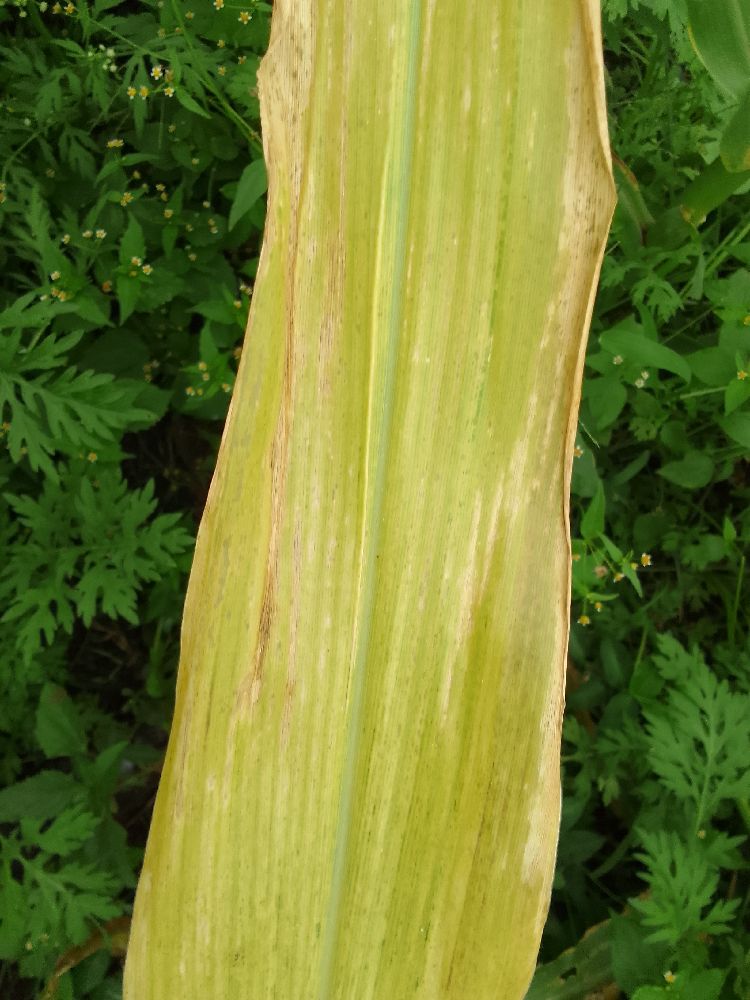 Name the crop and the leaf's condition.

maize, maize lethal necrosis
